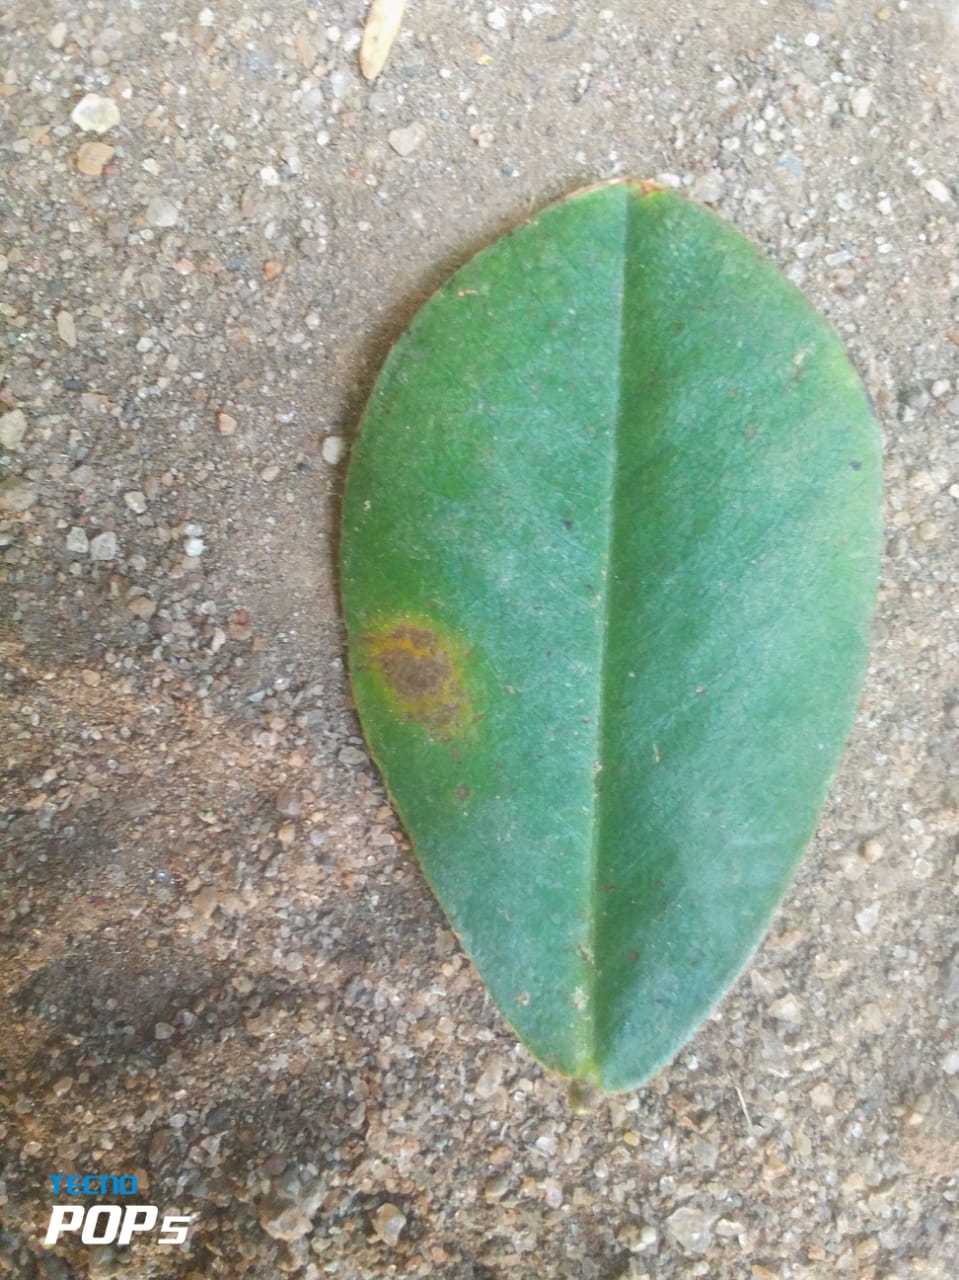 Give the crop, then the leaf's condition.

peanut, passalora arachidicola
